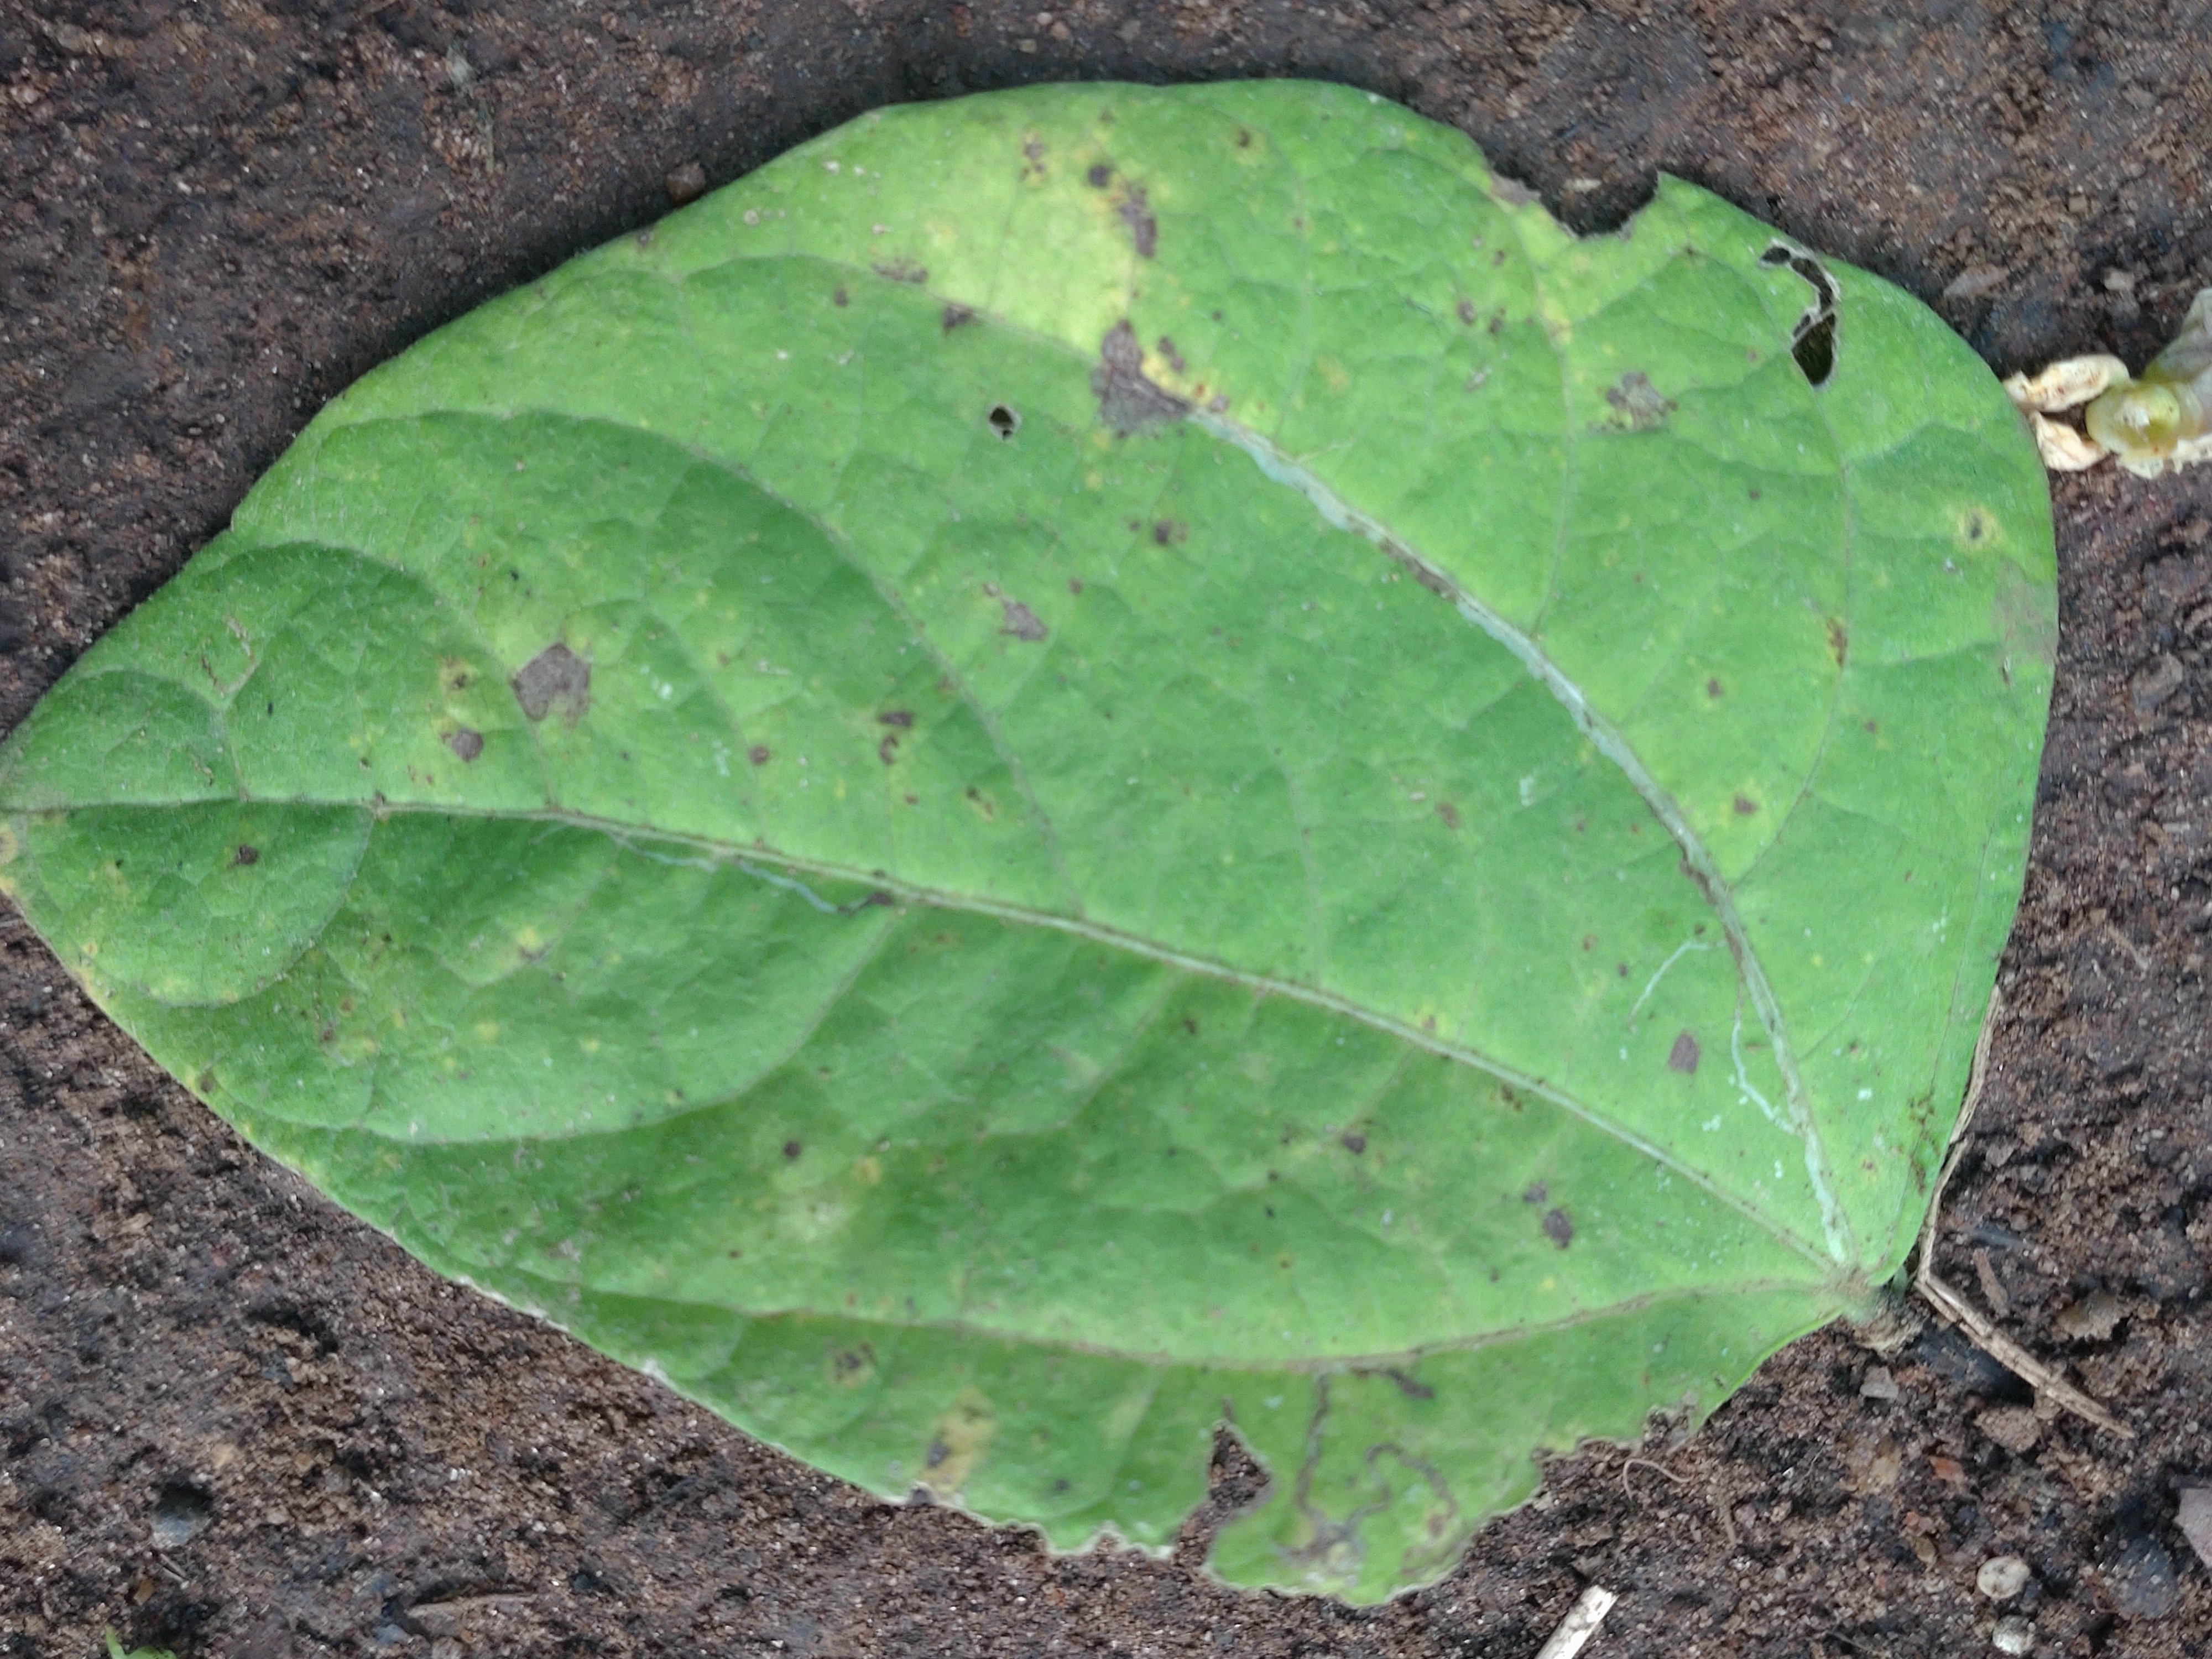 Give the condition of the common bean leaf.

anthracnose
